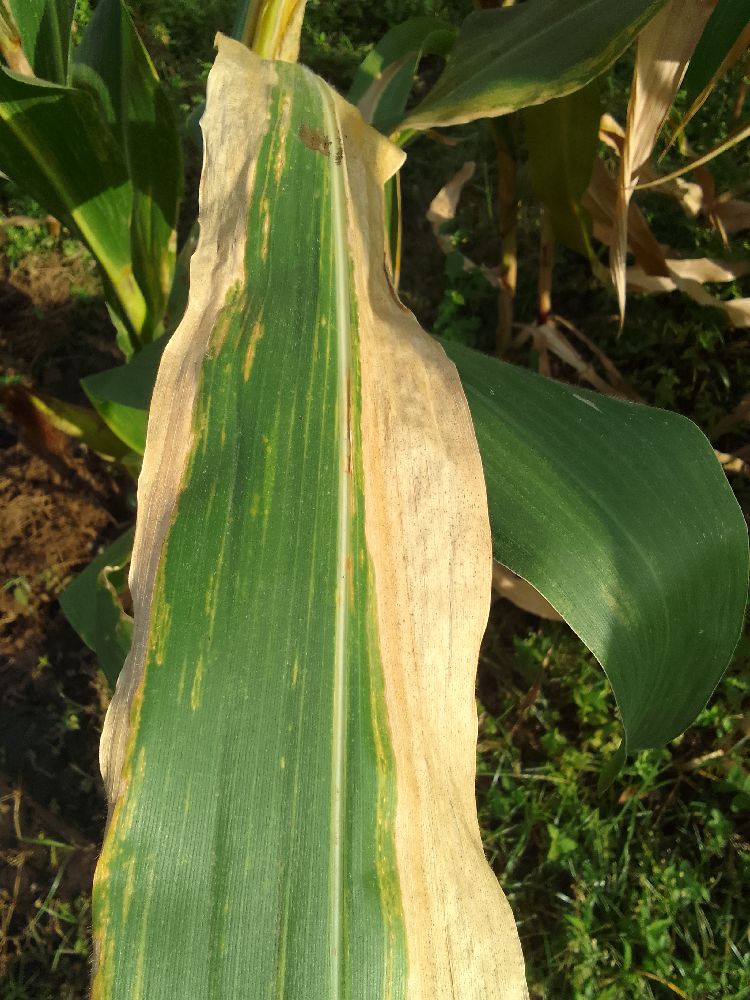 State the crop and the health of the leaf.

maize, maize lethal necrosis
